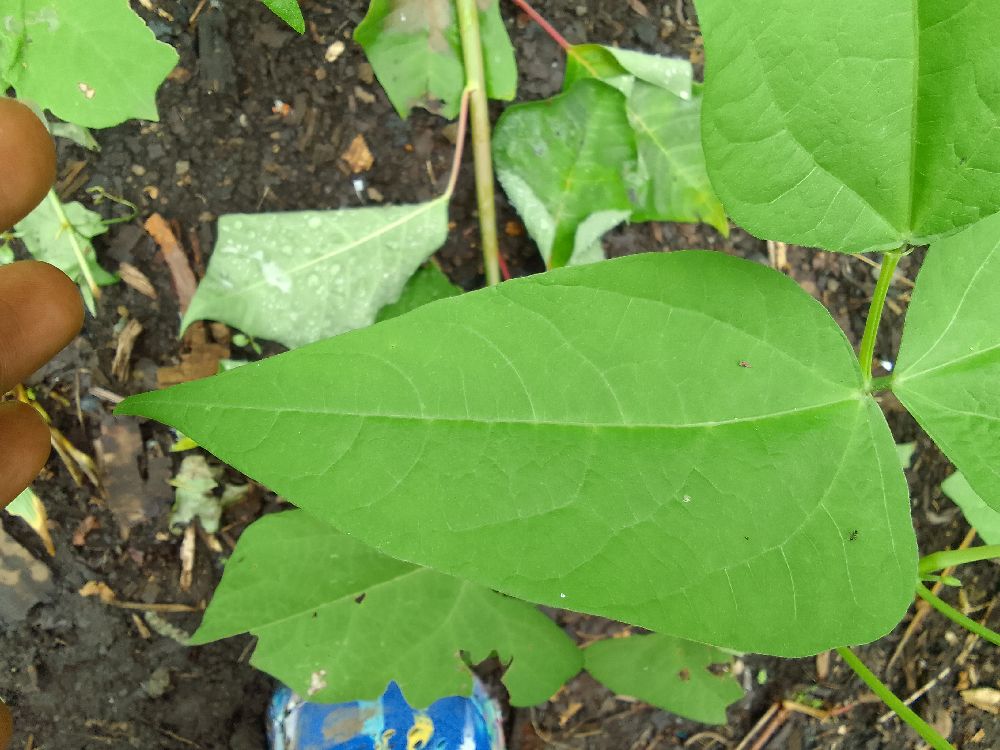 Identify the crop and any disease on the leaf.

common bean, healthy
